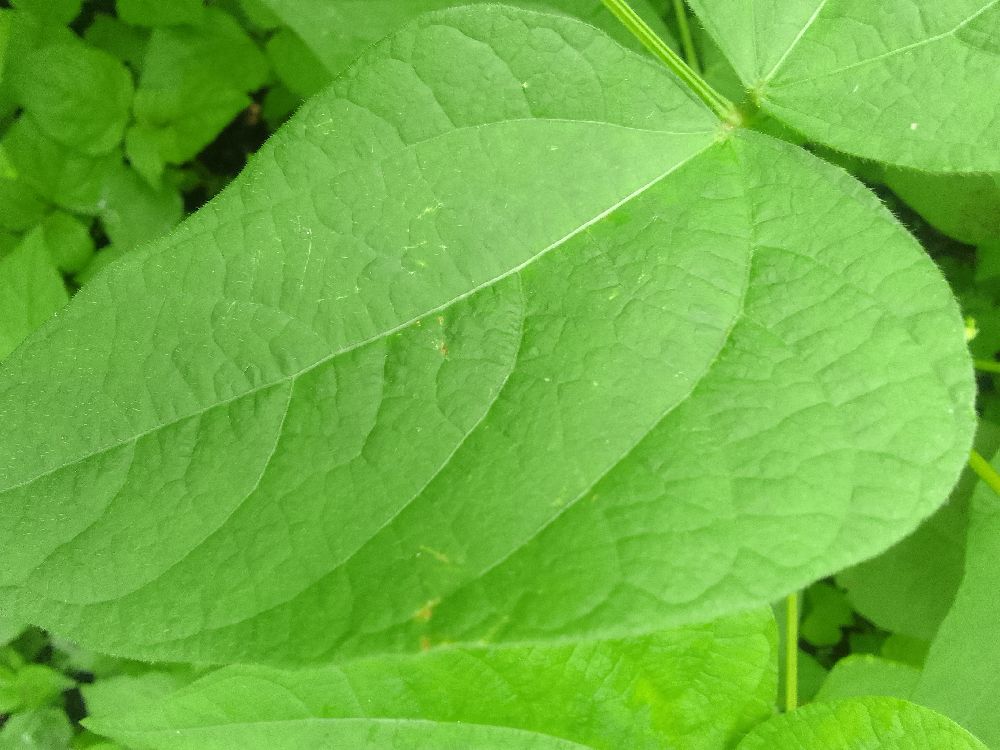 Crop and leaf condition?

common bean, healthy
